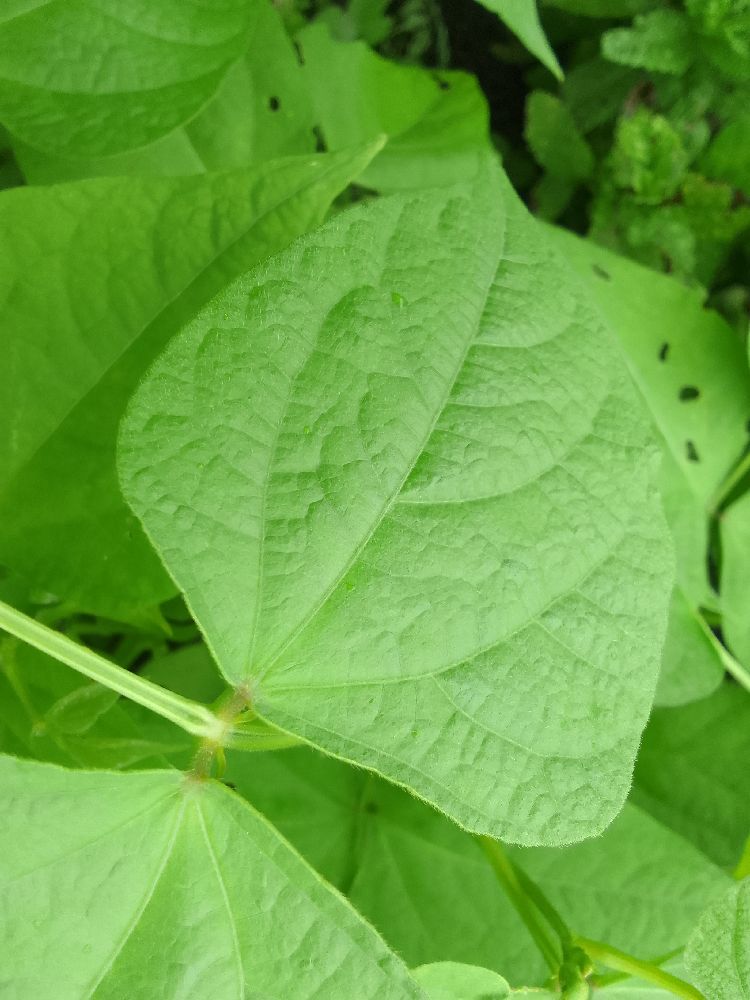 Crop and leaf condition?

common bean, healthy
